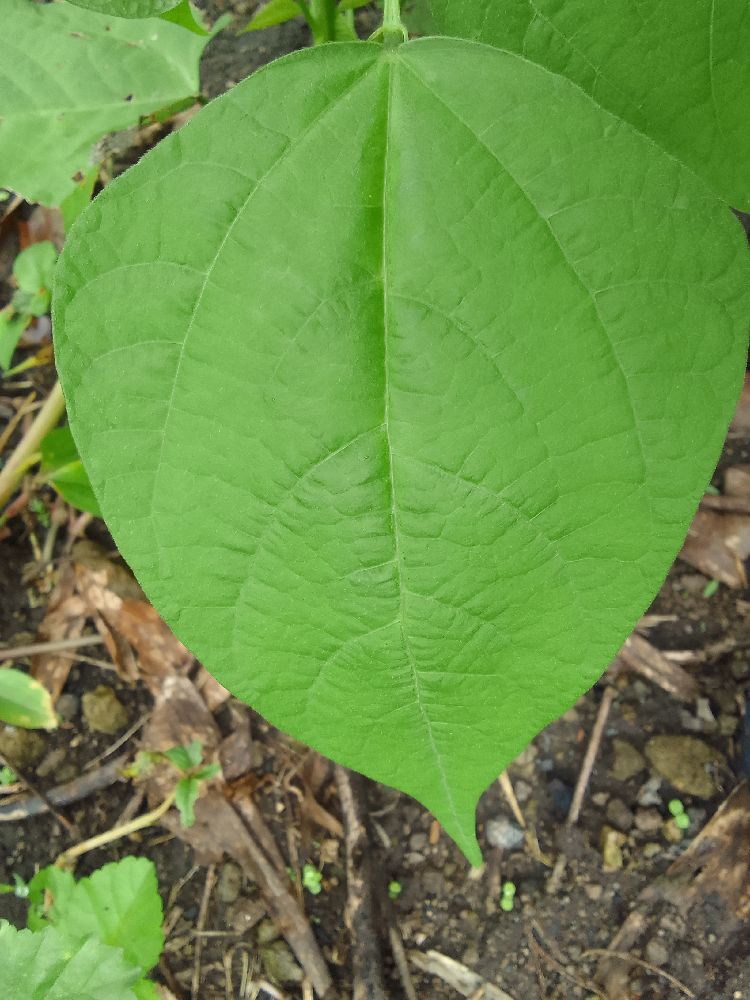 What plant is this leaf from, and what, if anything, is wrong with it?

common bean, healthy
